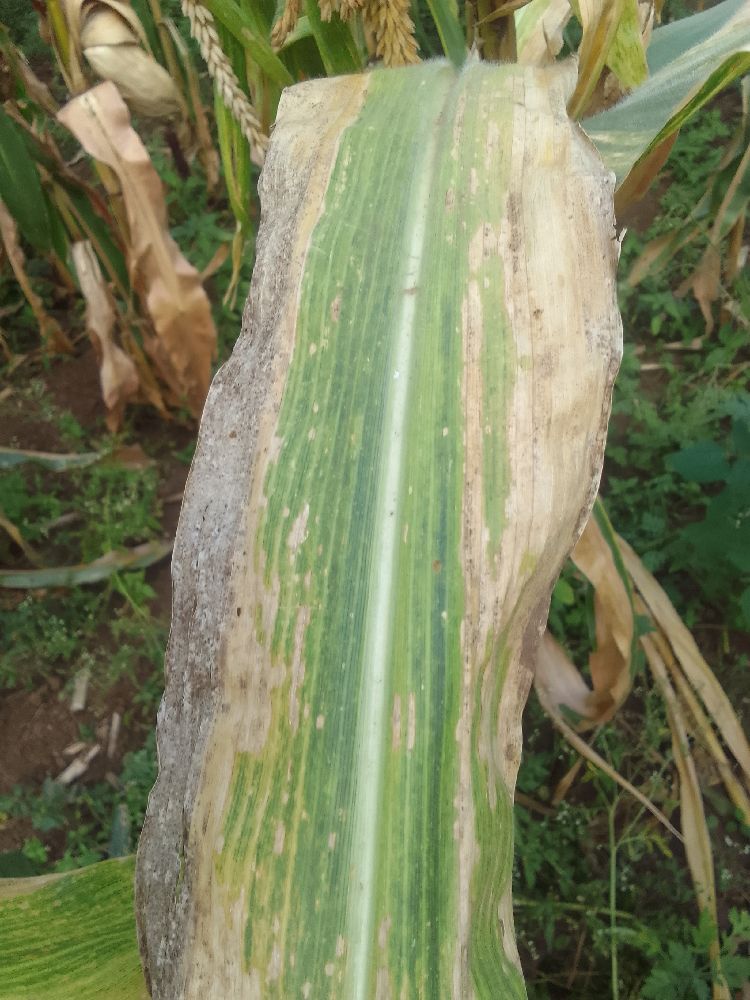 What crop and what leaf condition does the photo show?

maize, maize lethal necrosis
